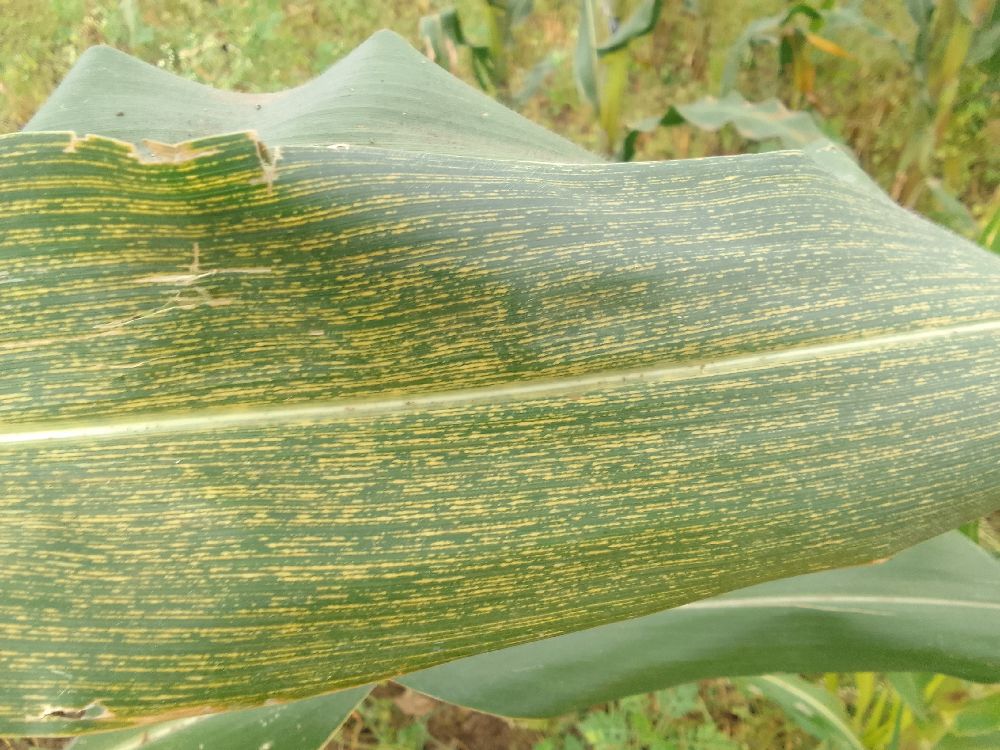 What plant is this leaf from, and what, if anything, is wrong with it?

maize, healthy
